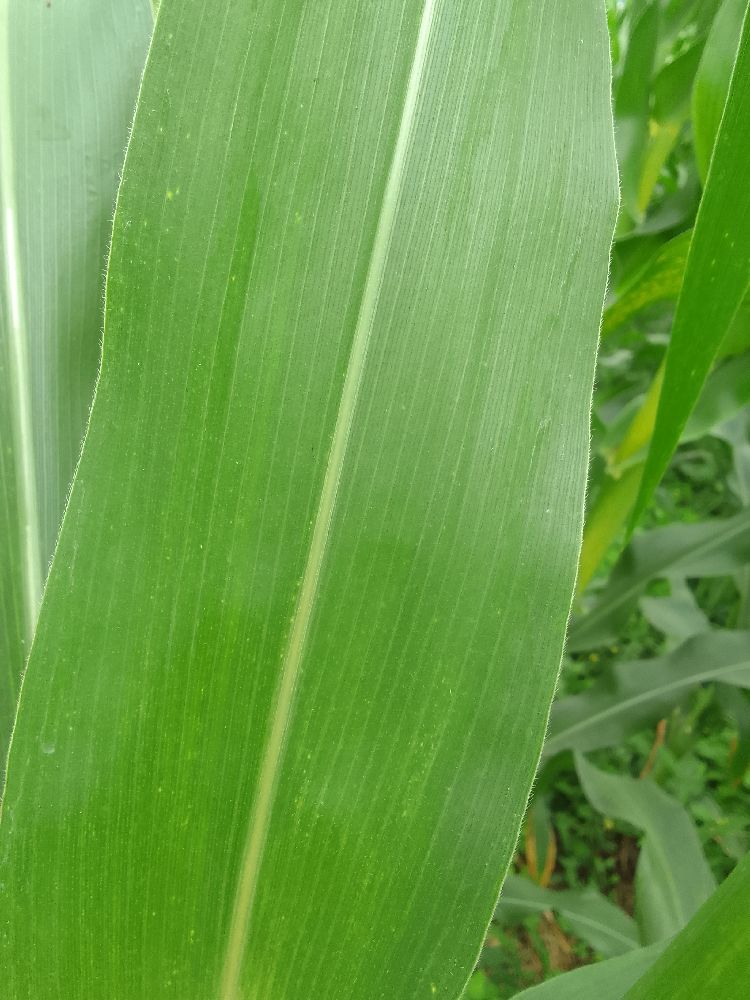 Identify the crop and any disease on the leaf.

maize, healthy
